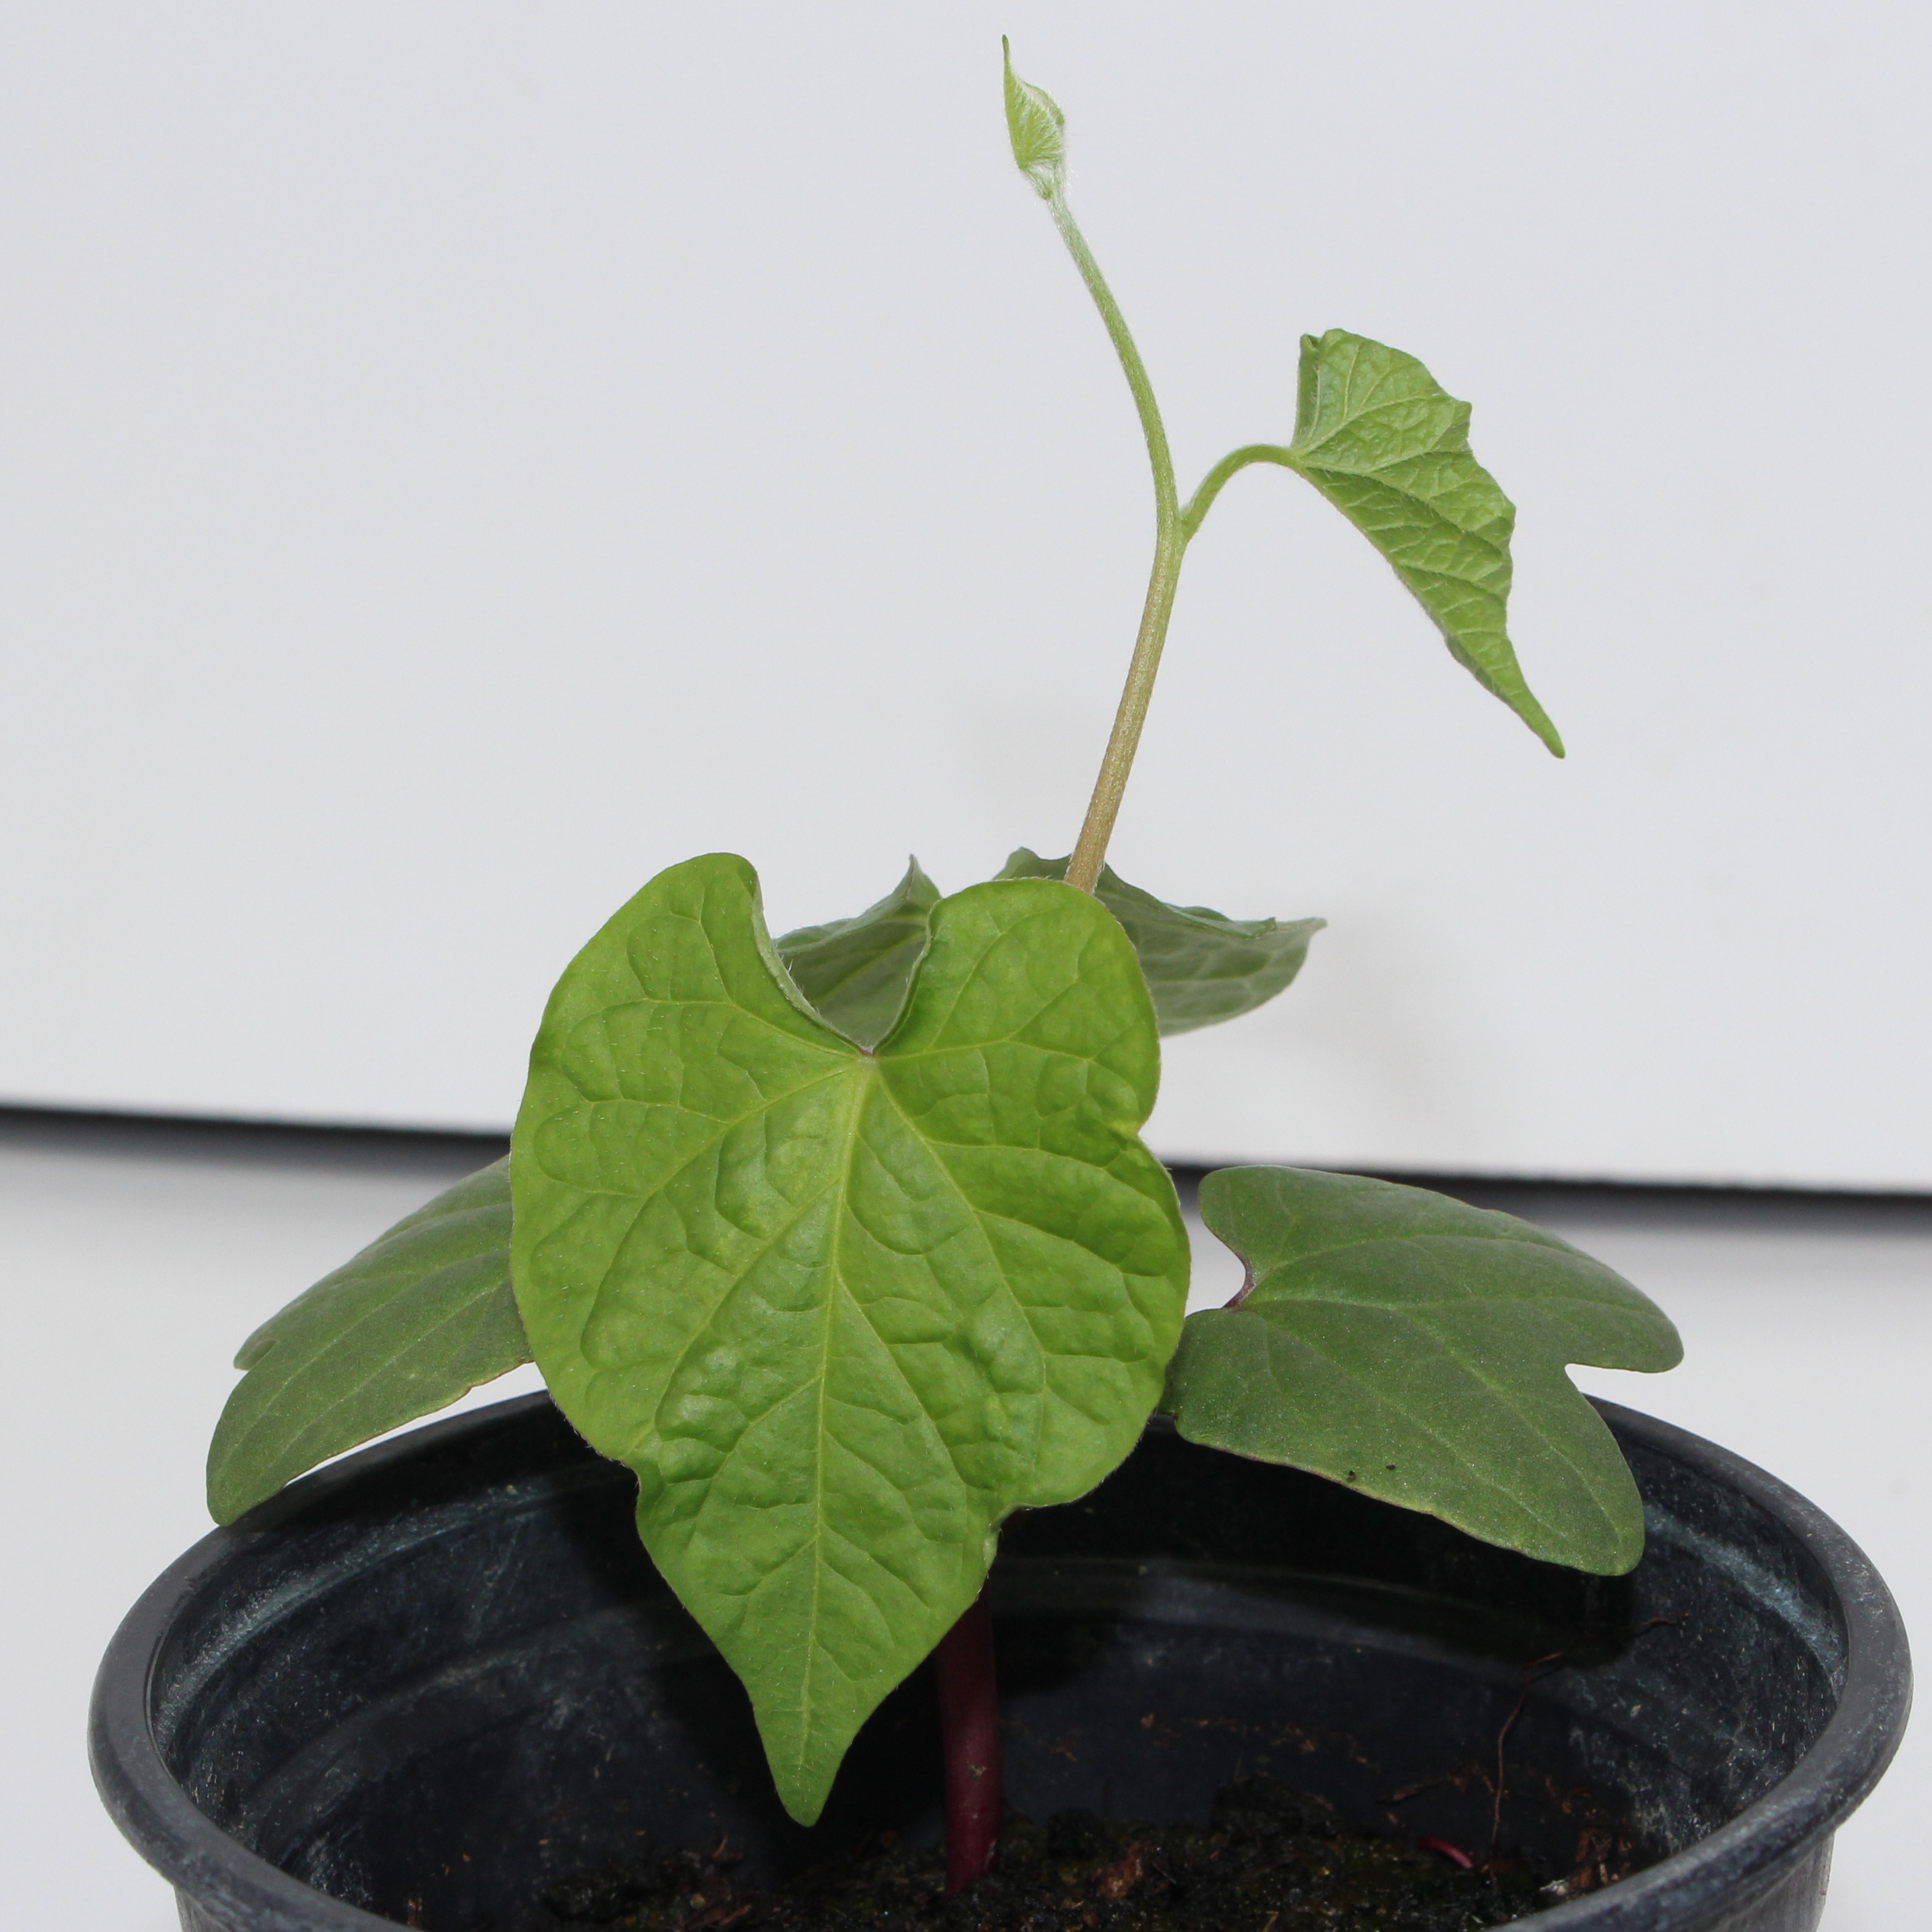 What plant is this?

Convolvulus arvensis
